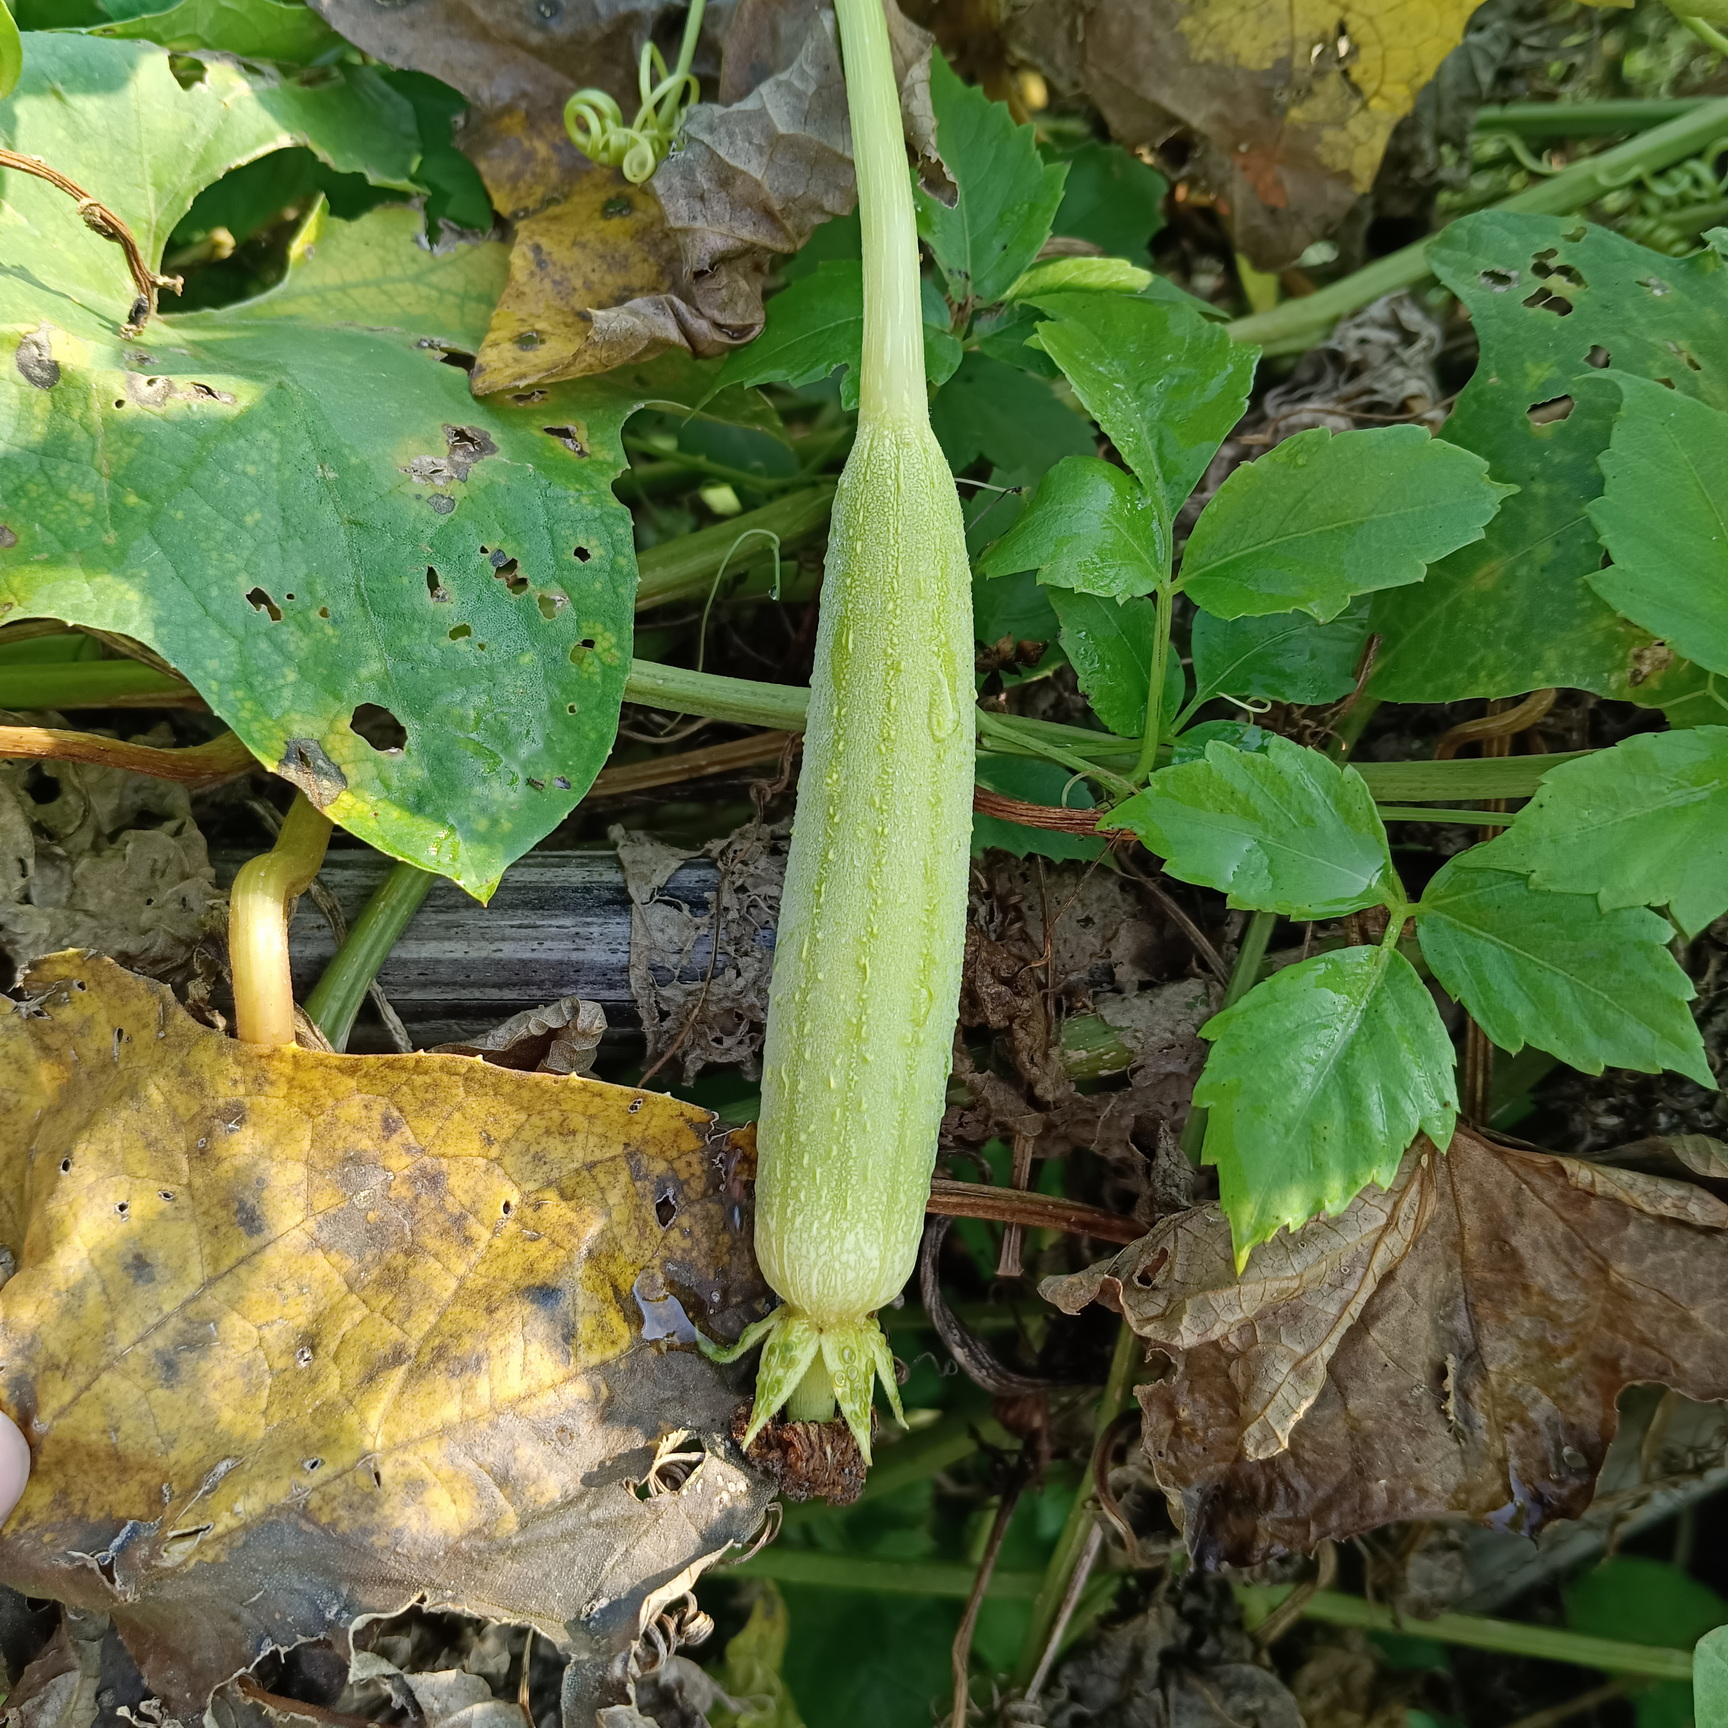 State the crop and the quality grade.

luffa, fresh
